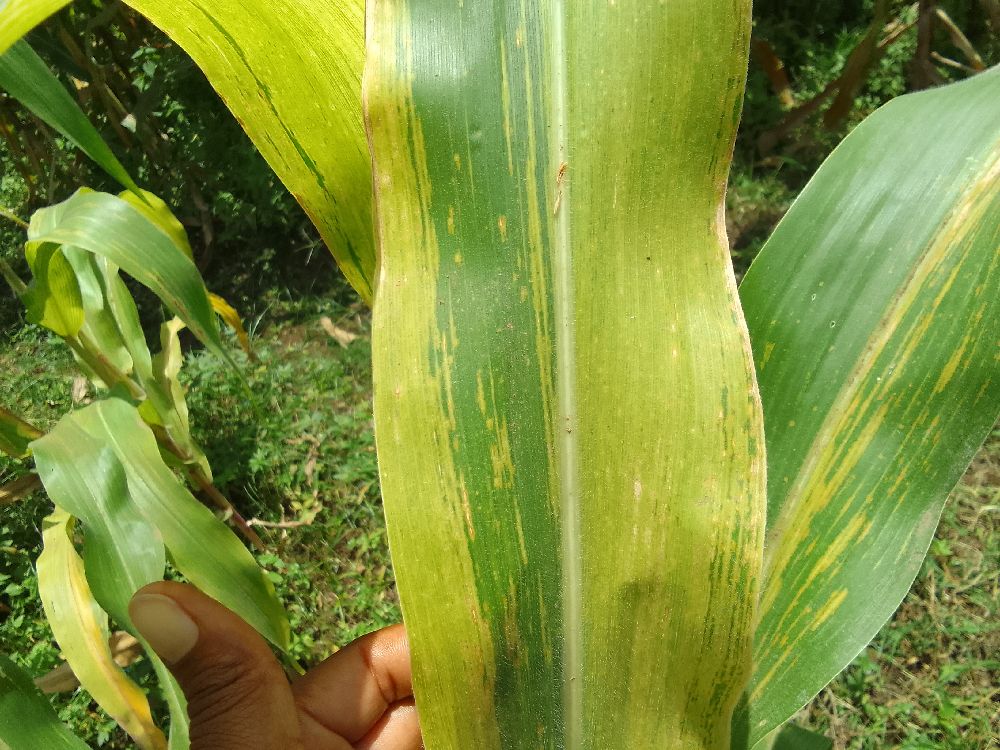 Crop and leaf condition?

maize, maize lethal necrosis
